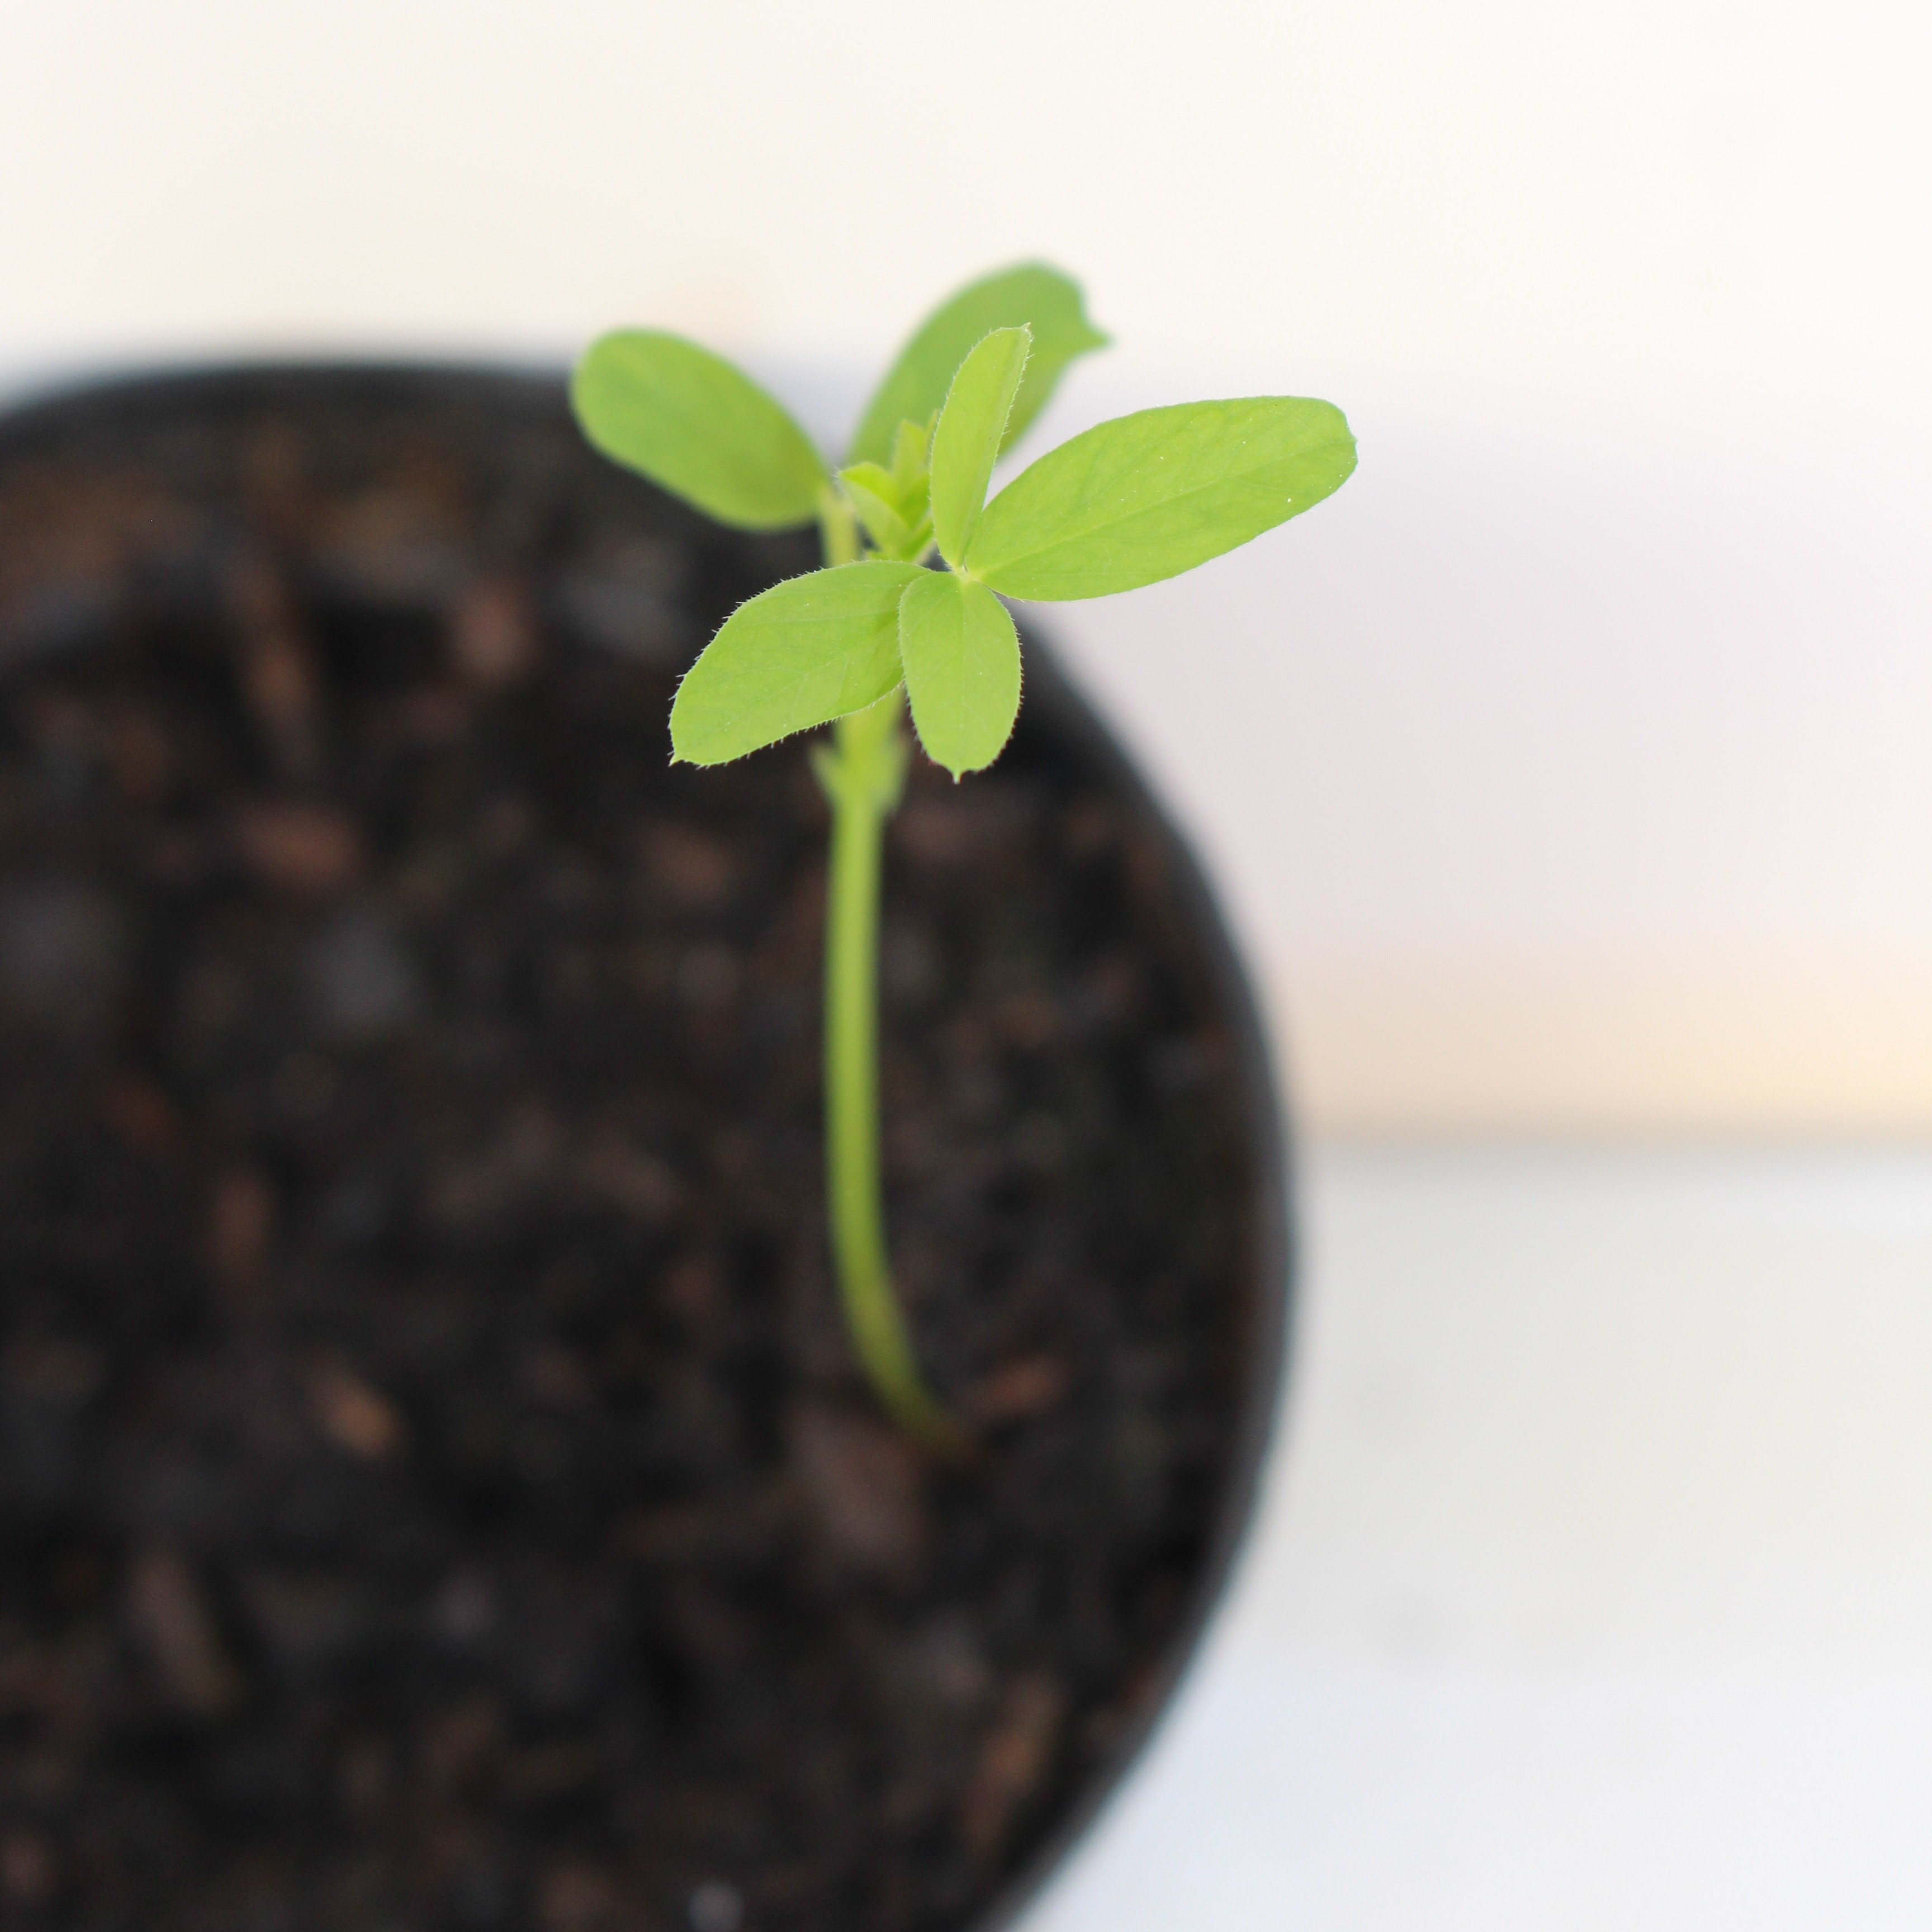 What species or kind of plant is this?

Vicia sativa
